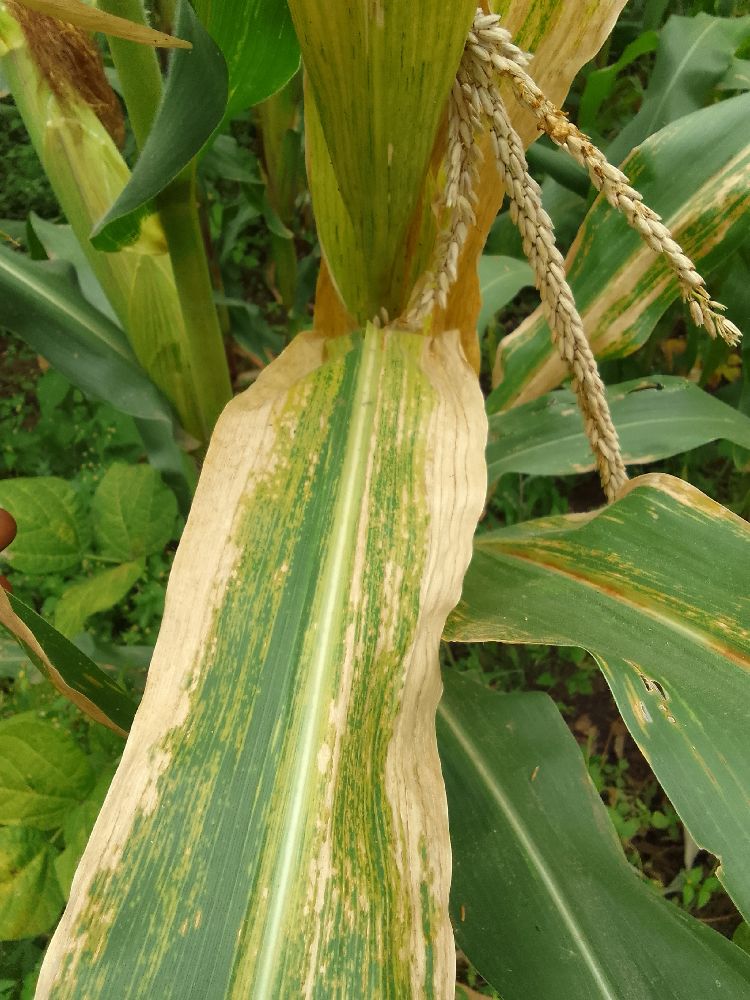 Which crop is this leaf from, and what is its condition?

maize, maize lethal necrosis
